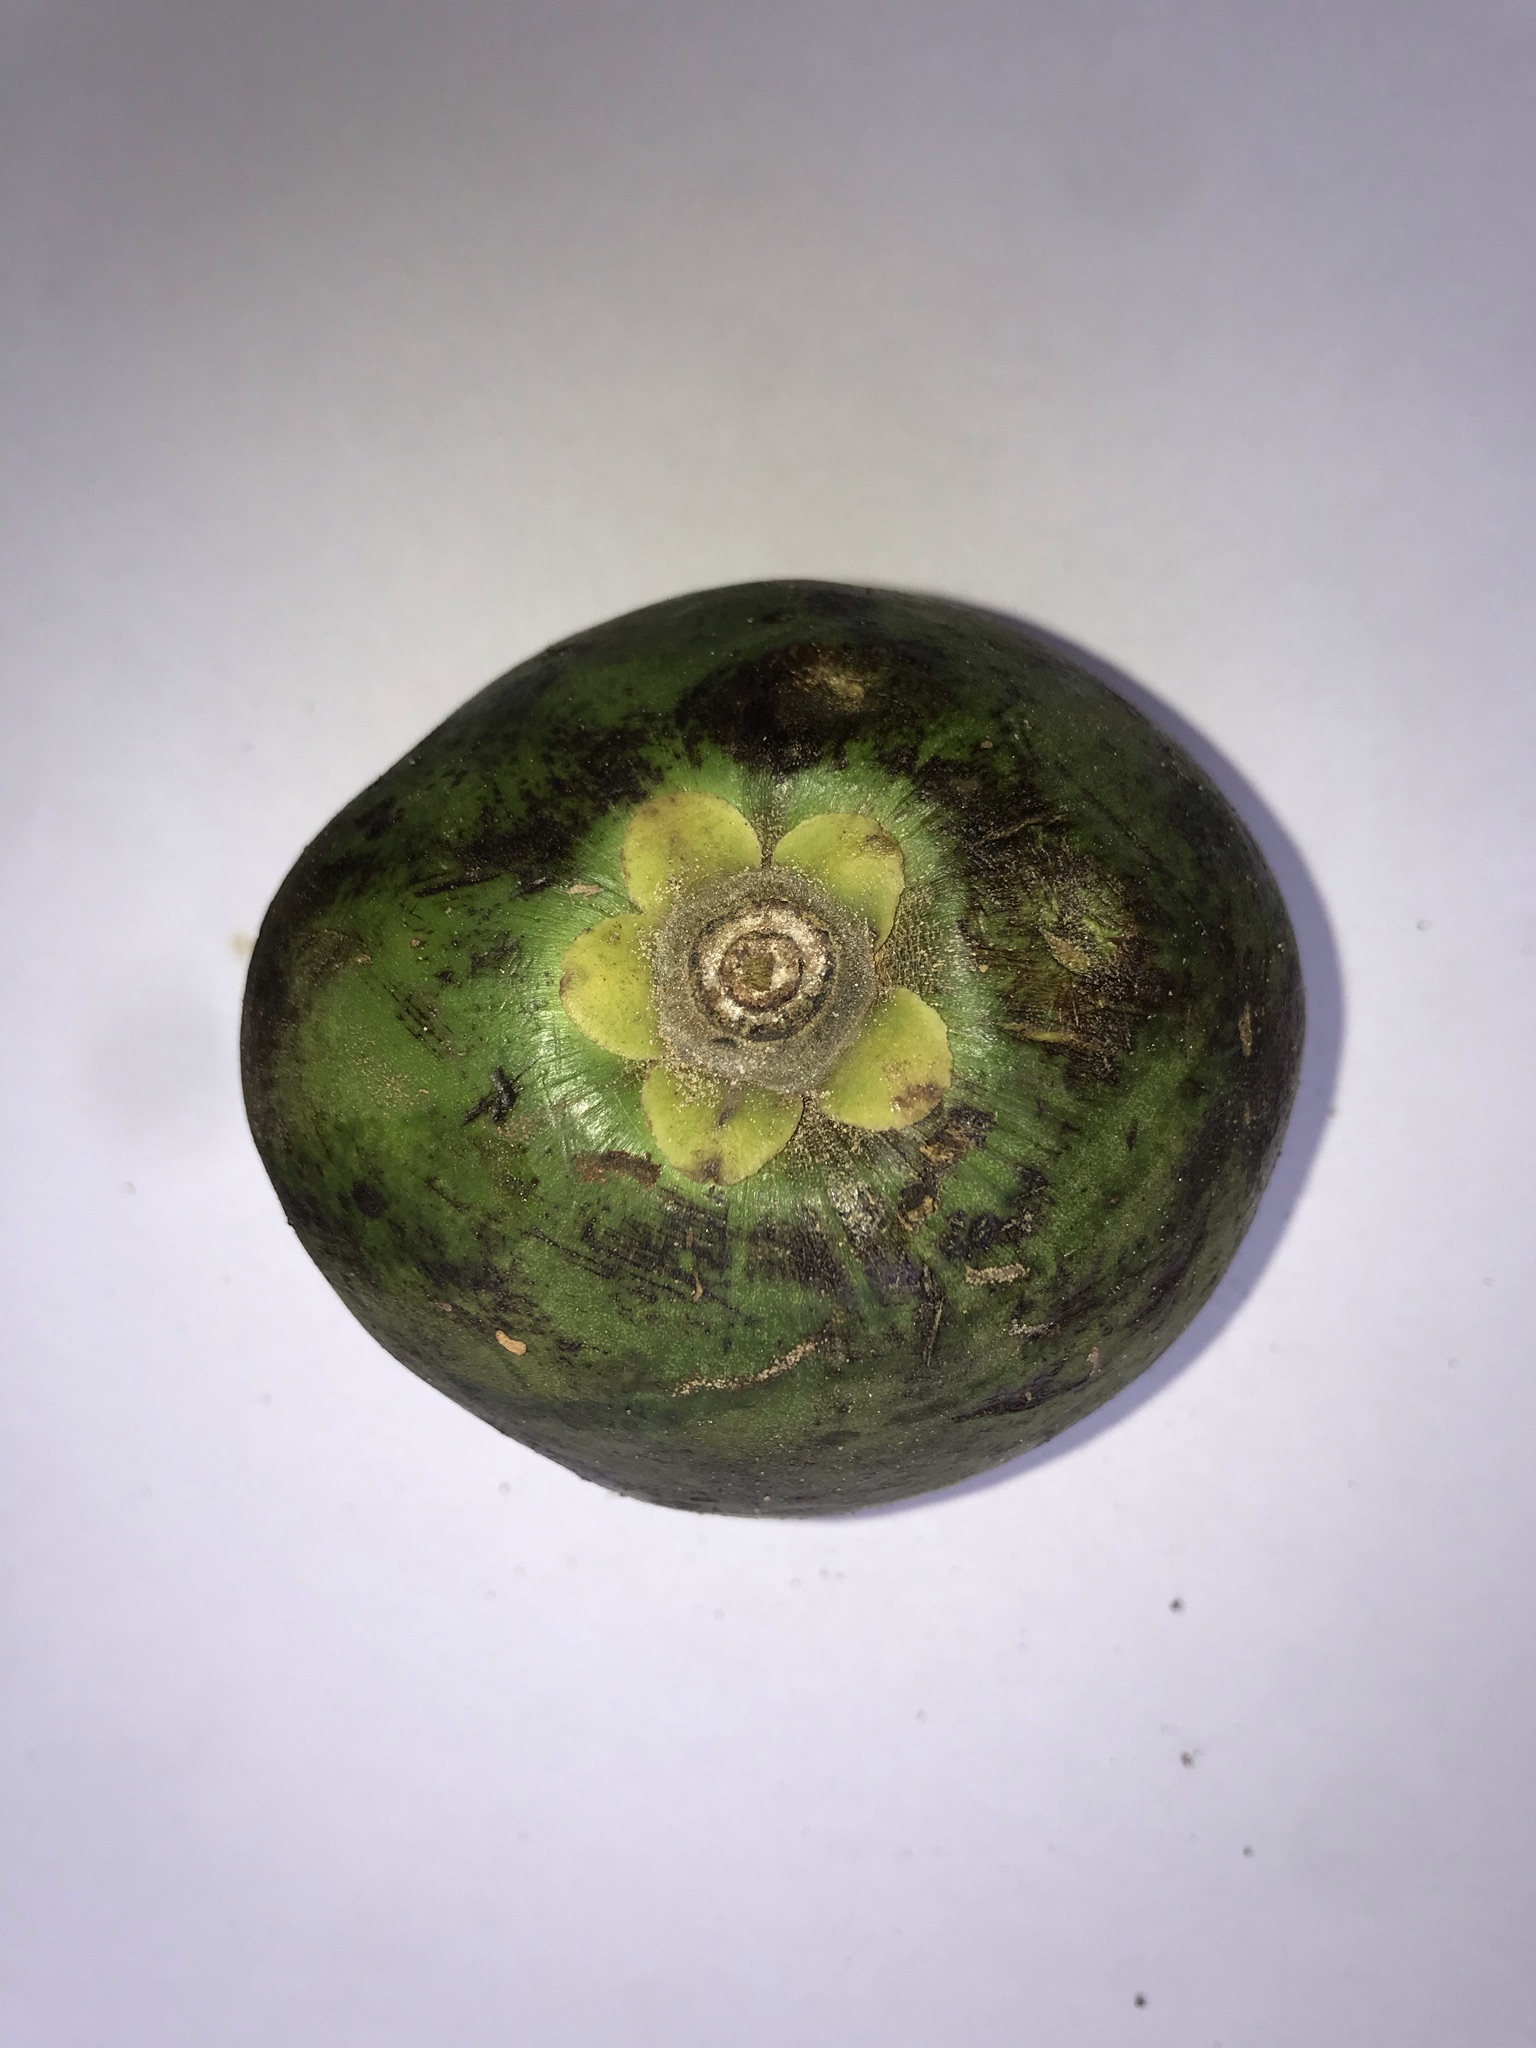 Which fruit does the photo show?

pequi
